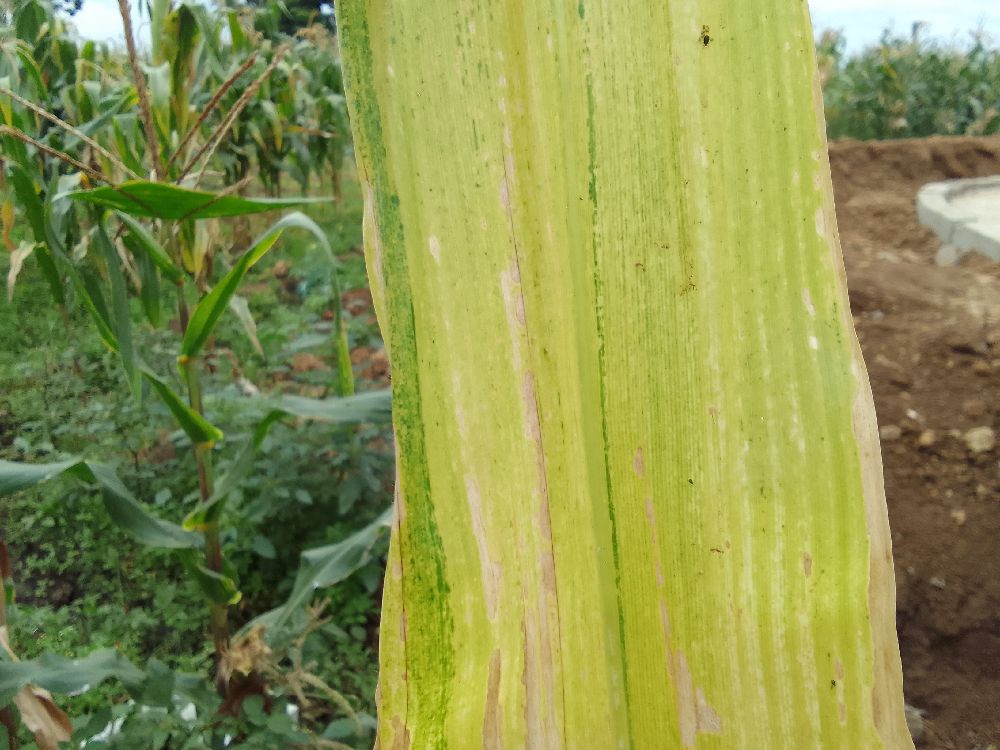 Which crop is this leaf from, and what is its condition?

maize, maize lethal necrosis
